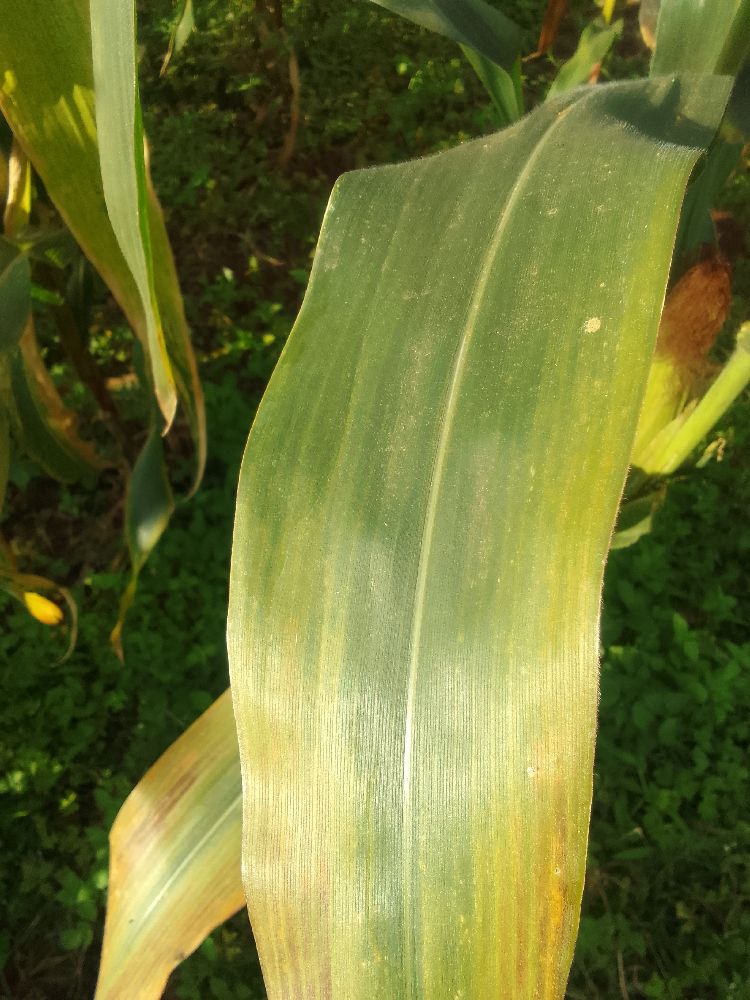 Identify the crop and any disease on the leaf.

maize, maize lethal necrosis
